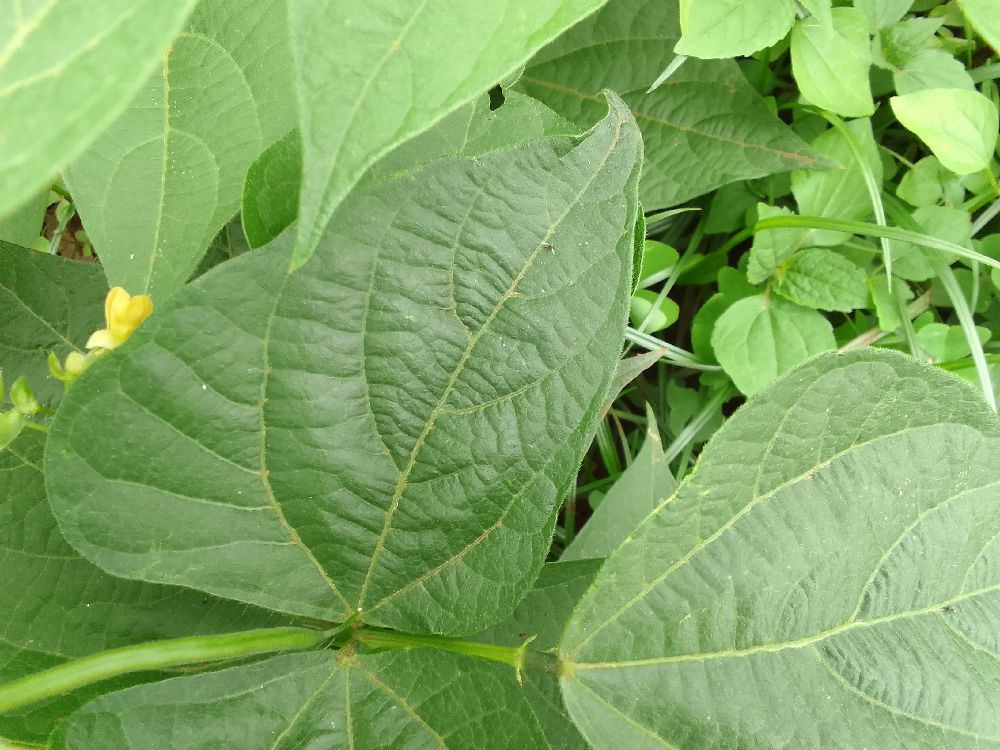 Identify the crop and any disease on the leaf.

common bean, healthy
